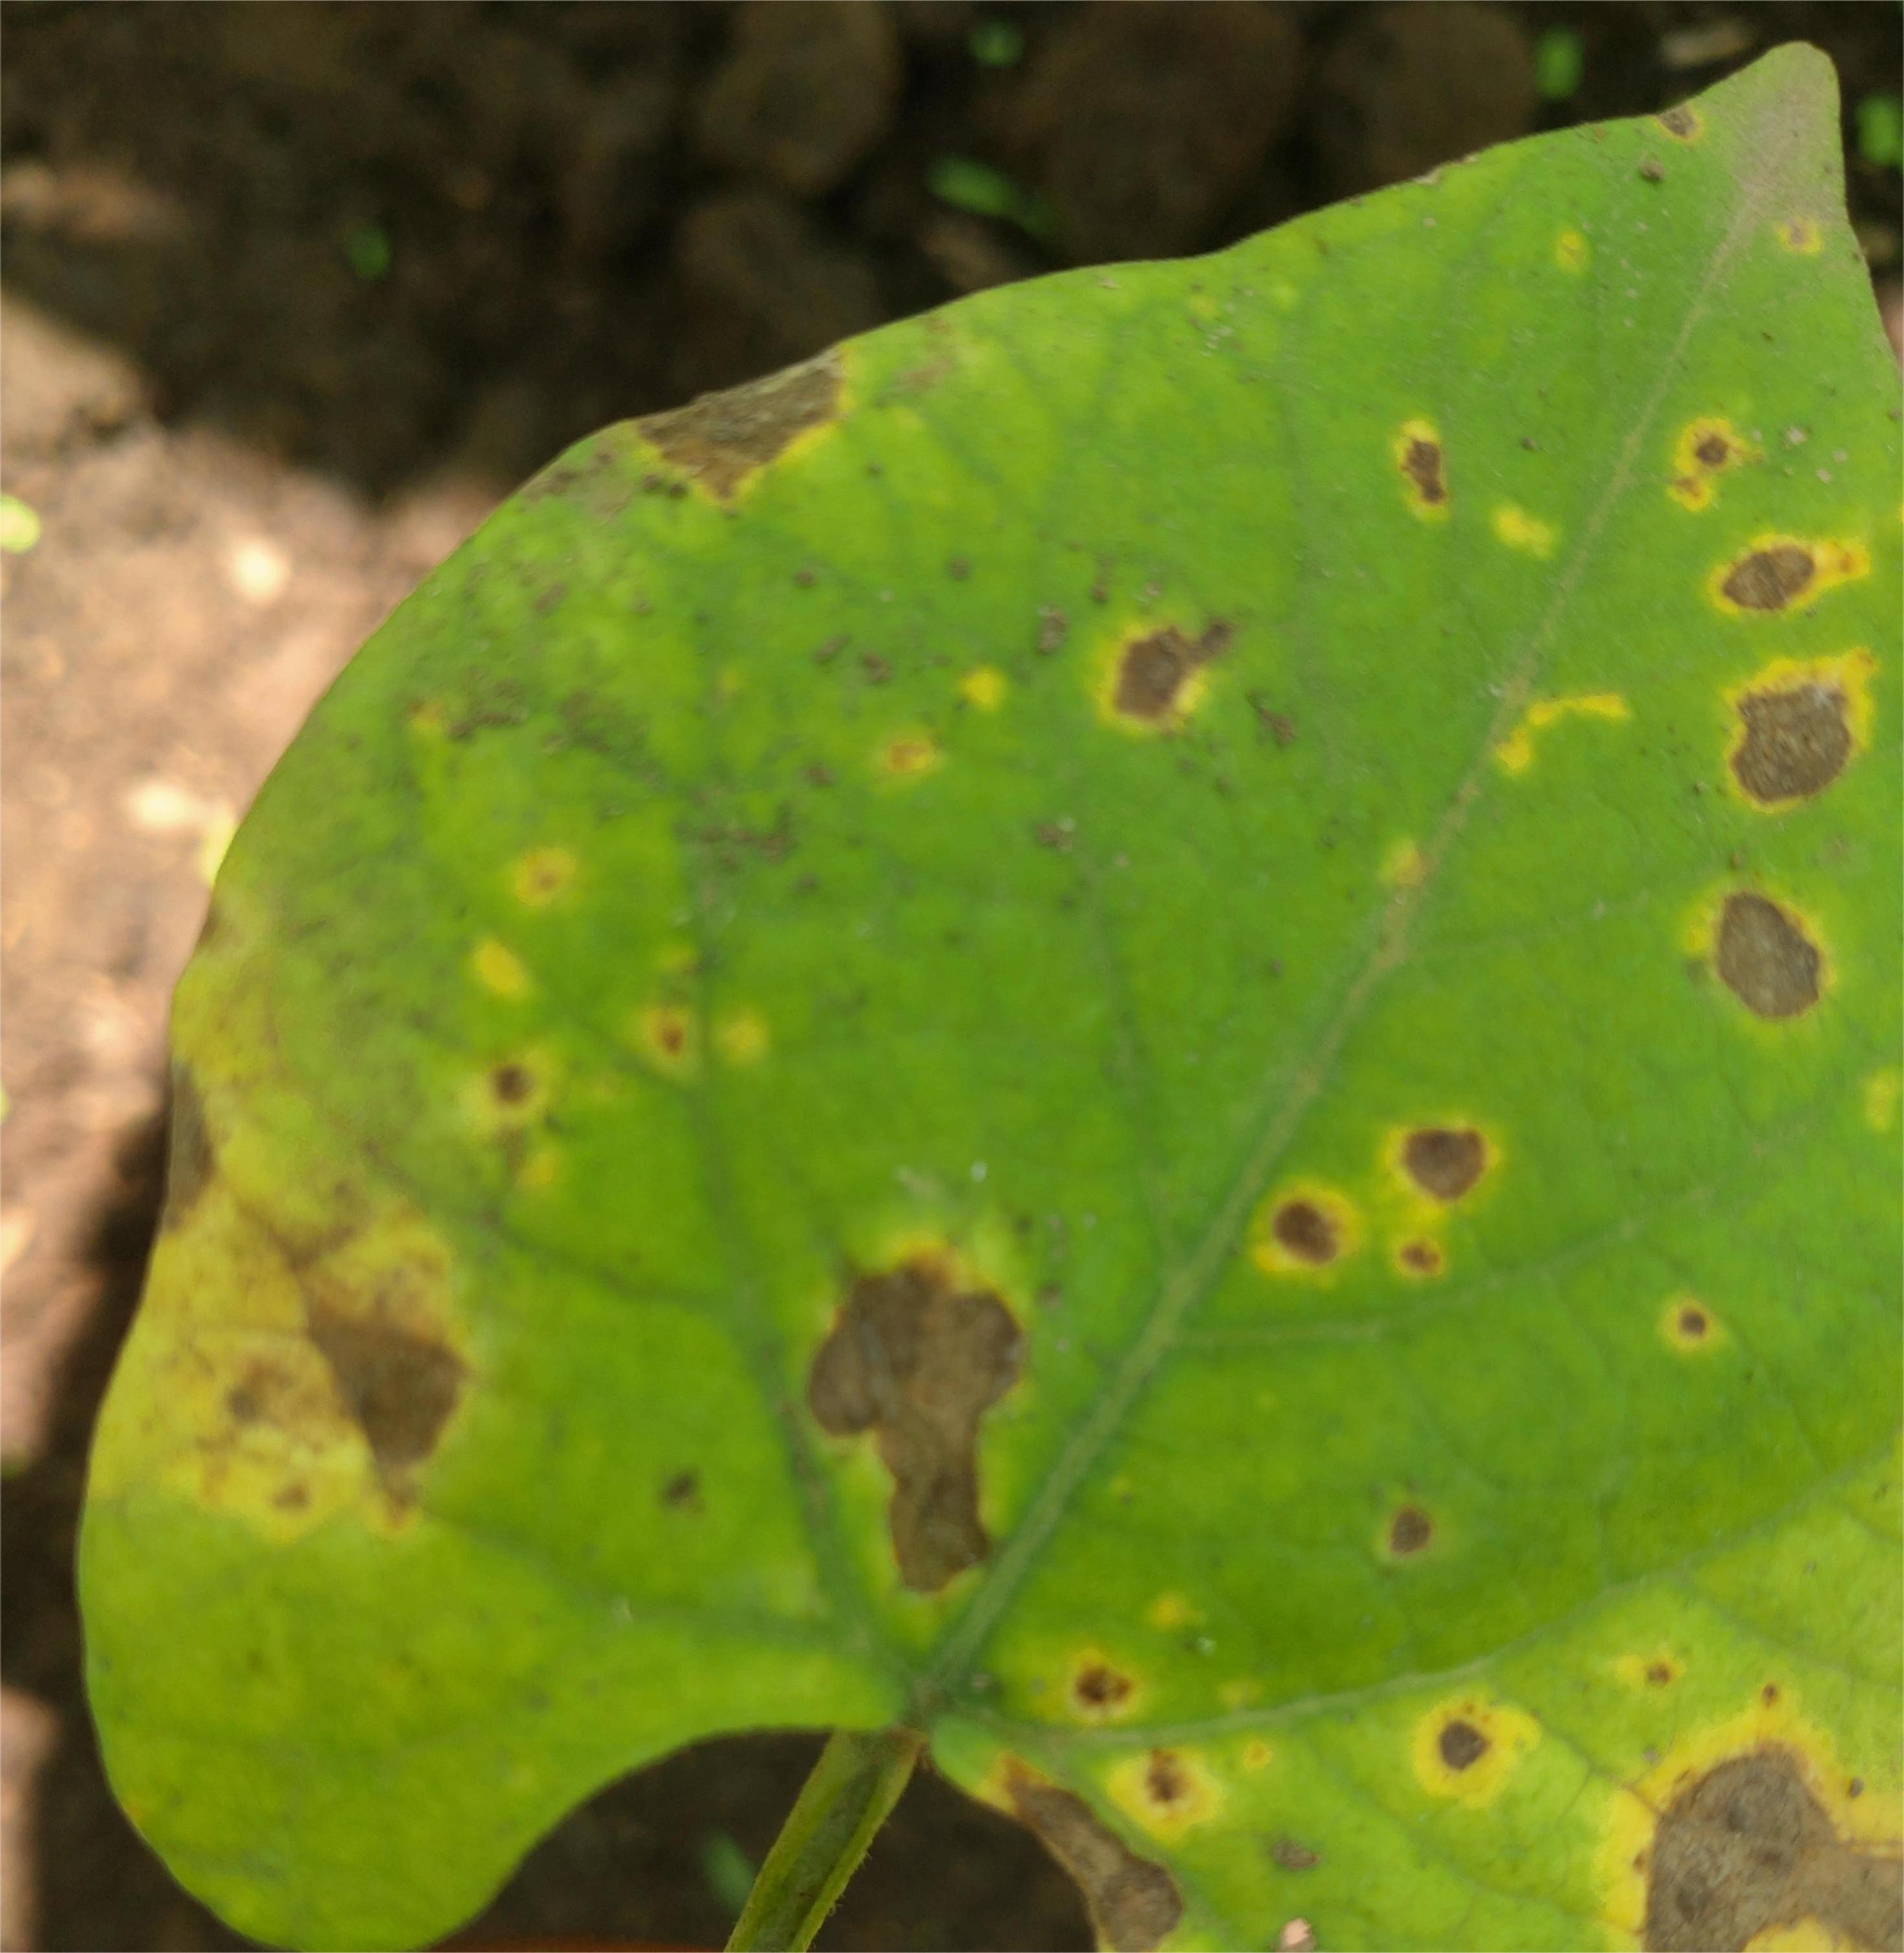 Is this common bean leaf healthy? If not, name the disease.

rust
